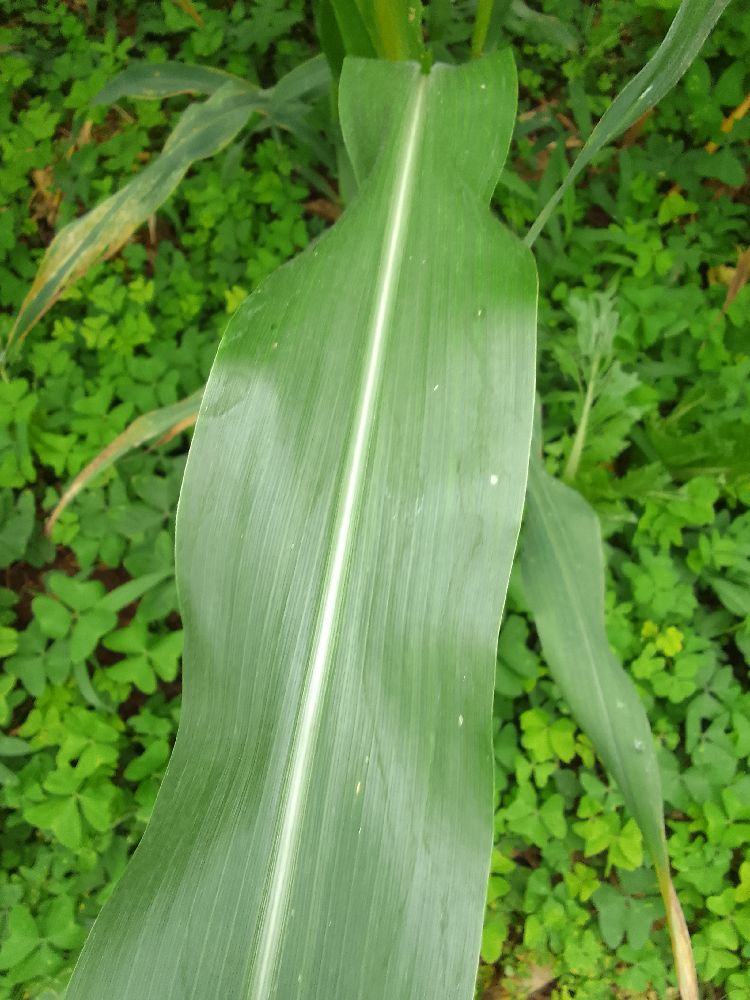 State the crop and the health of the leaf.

maize, healthy
